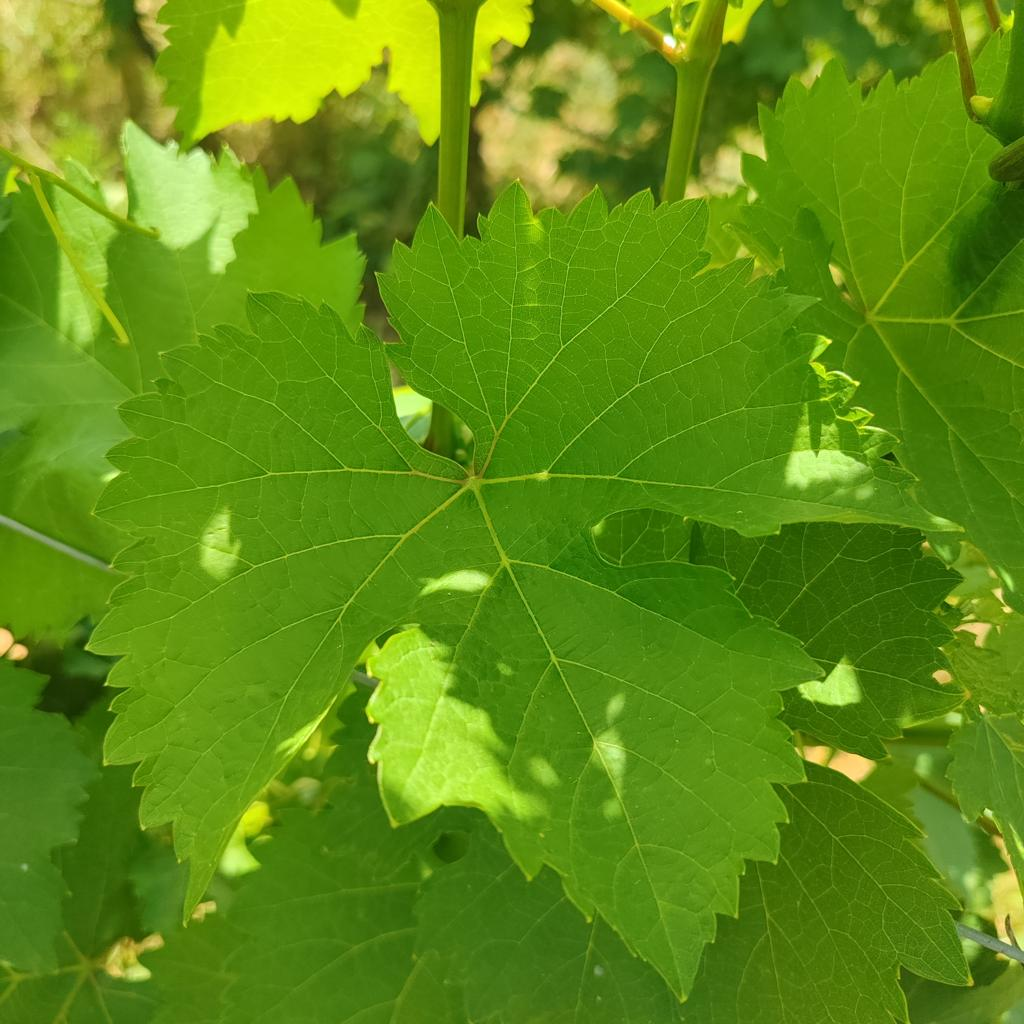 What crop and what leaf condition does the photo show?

grapevine, healthy
